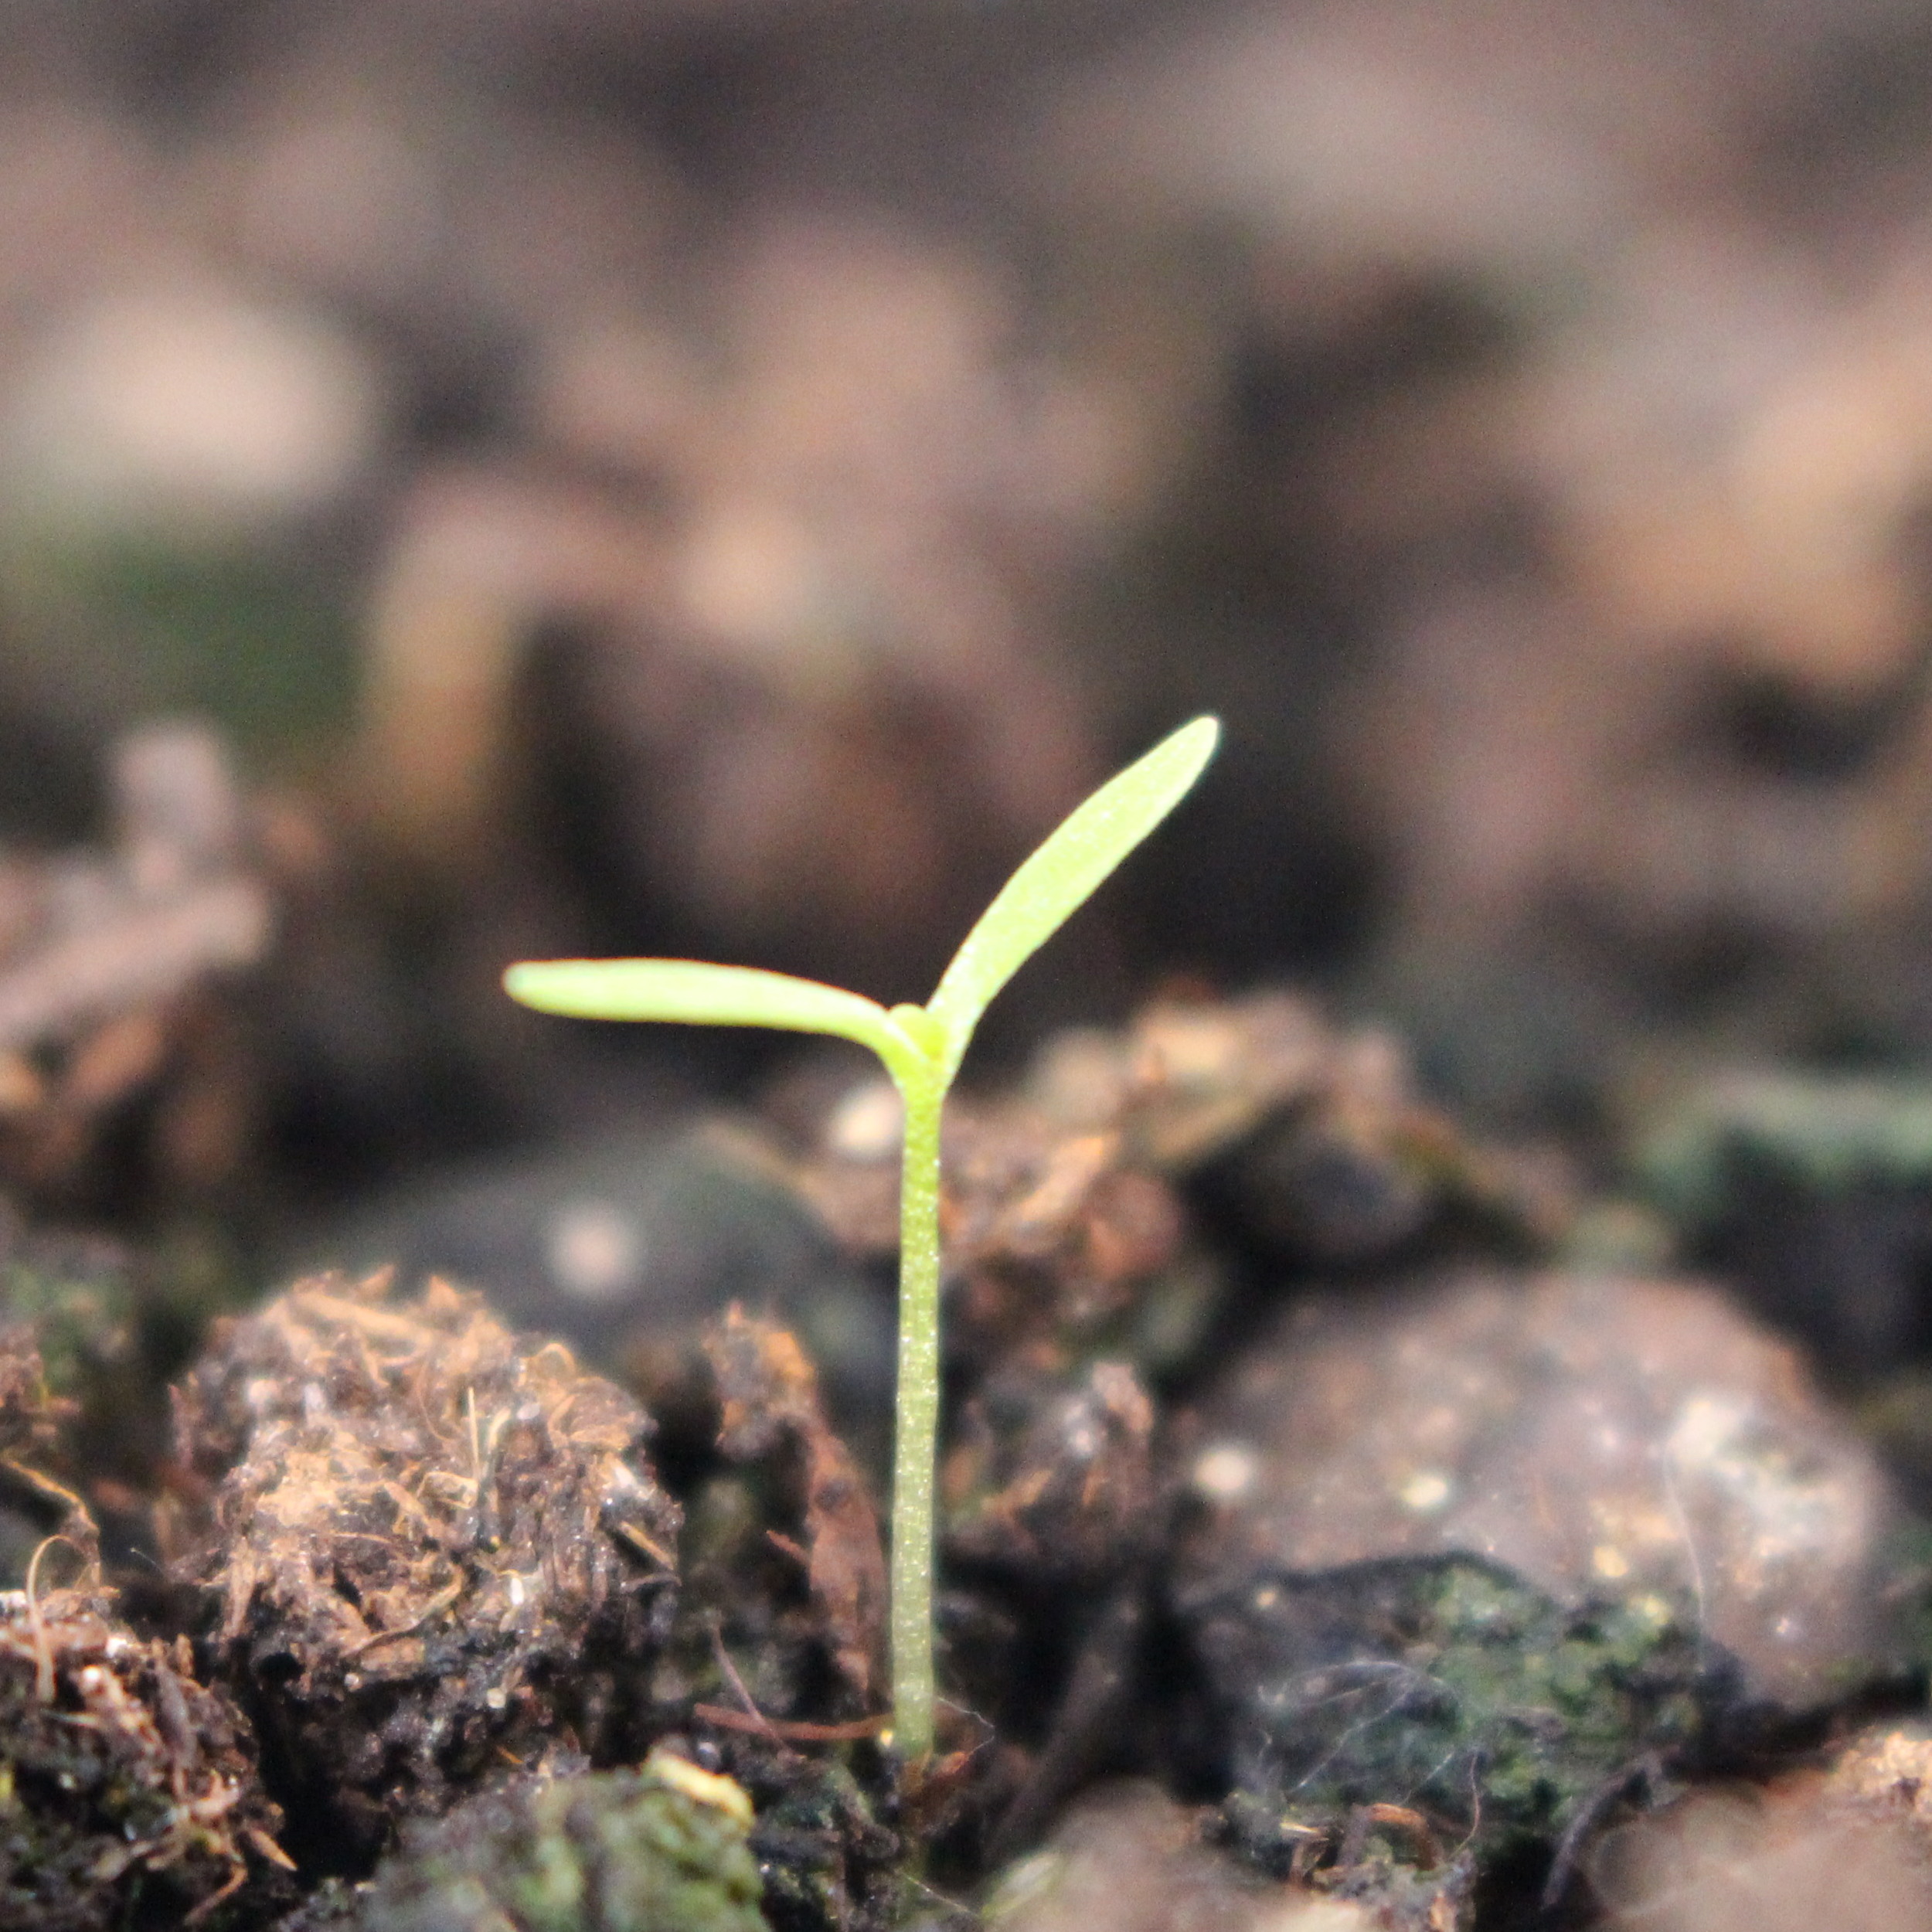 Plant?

Papaver rhoeas
